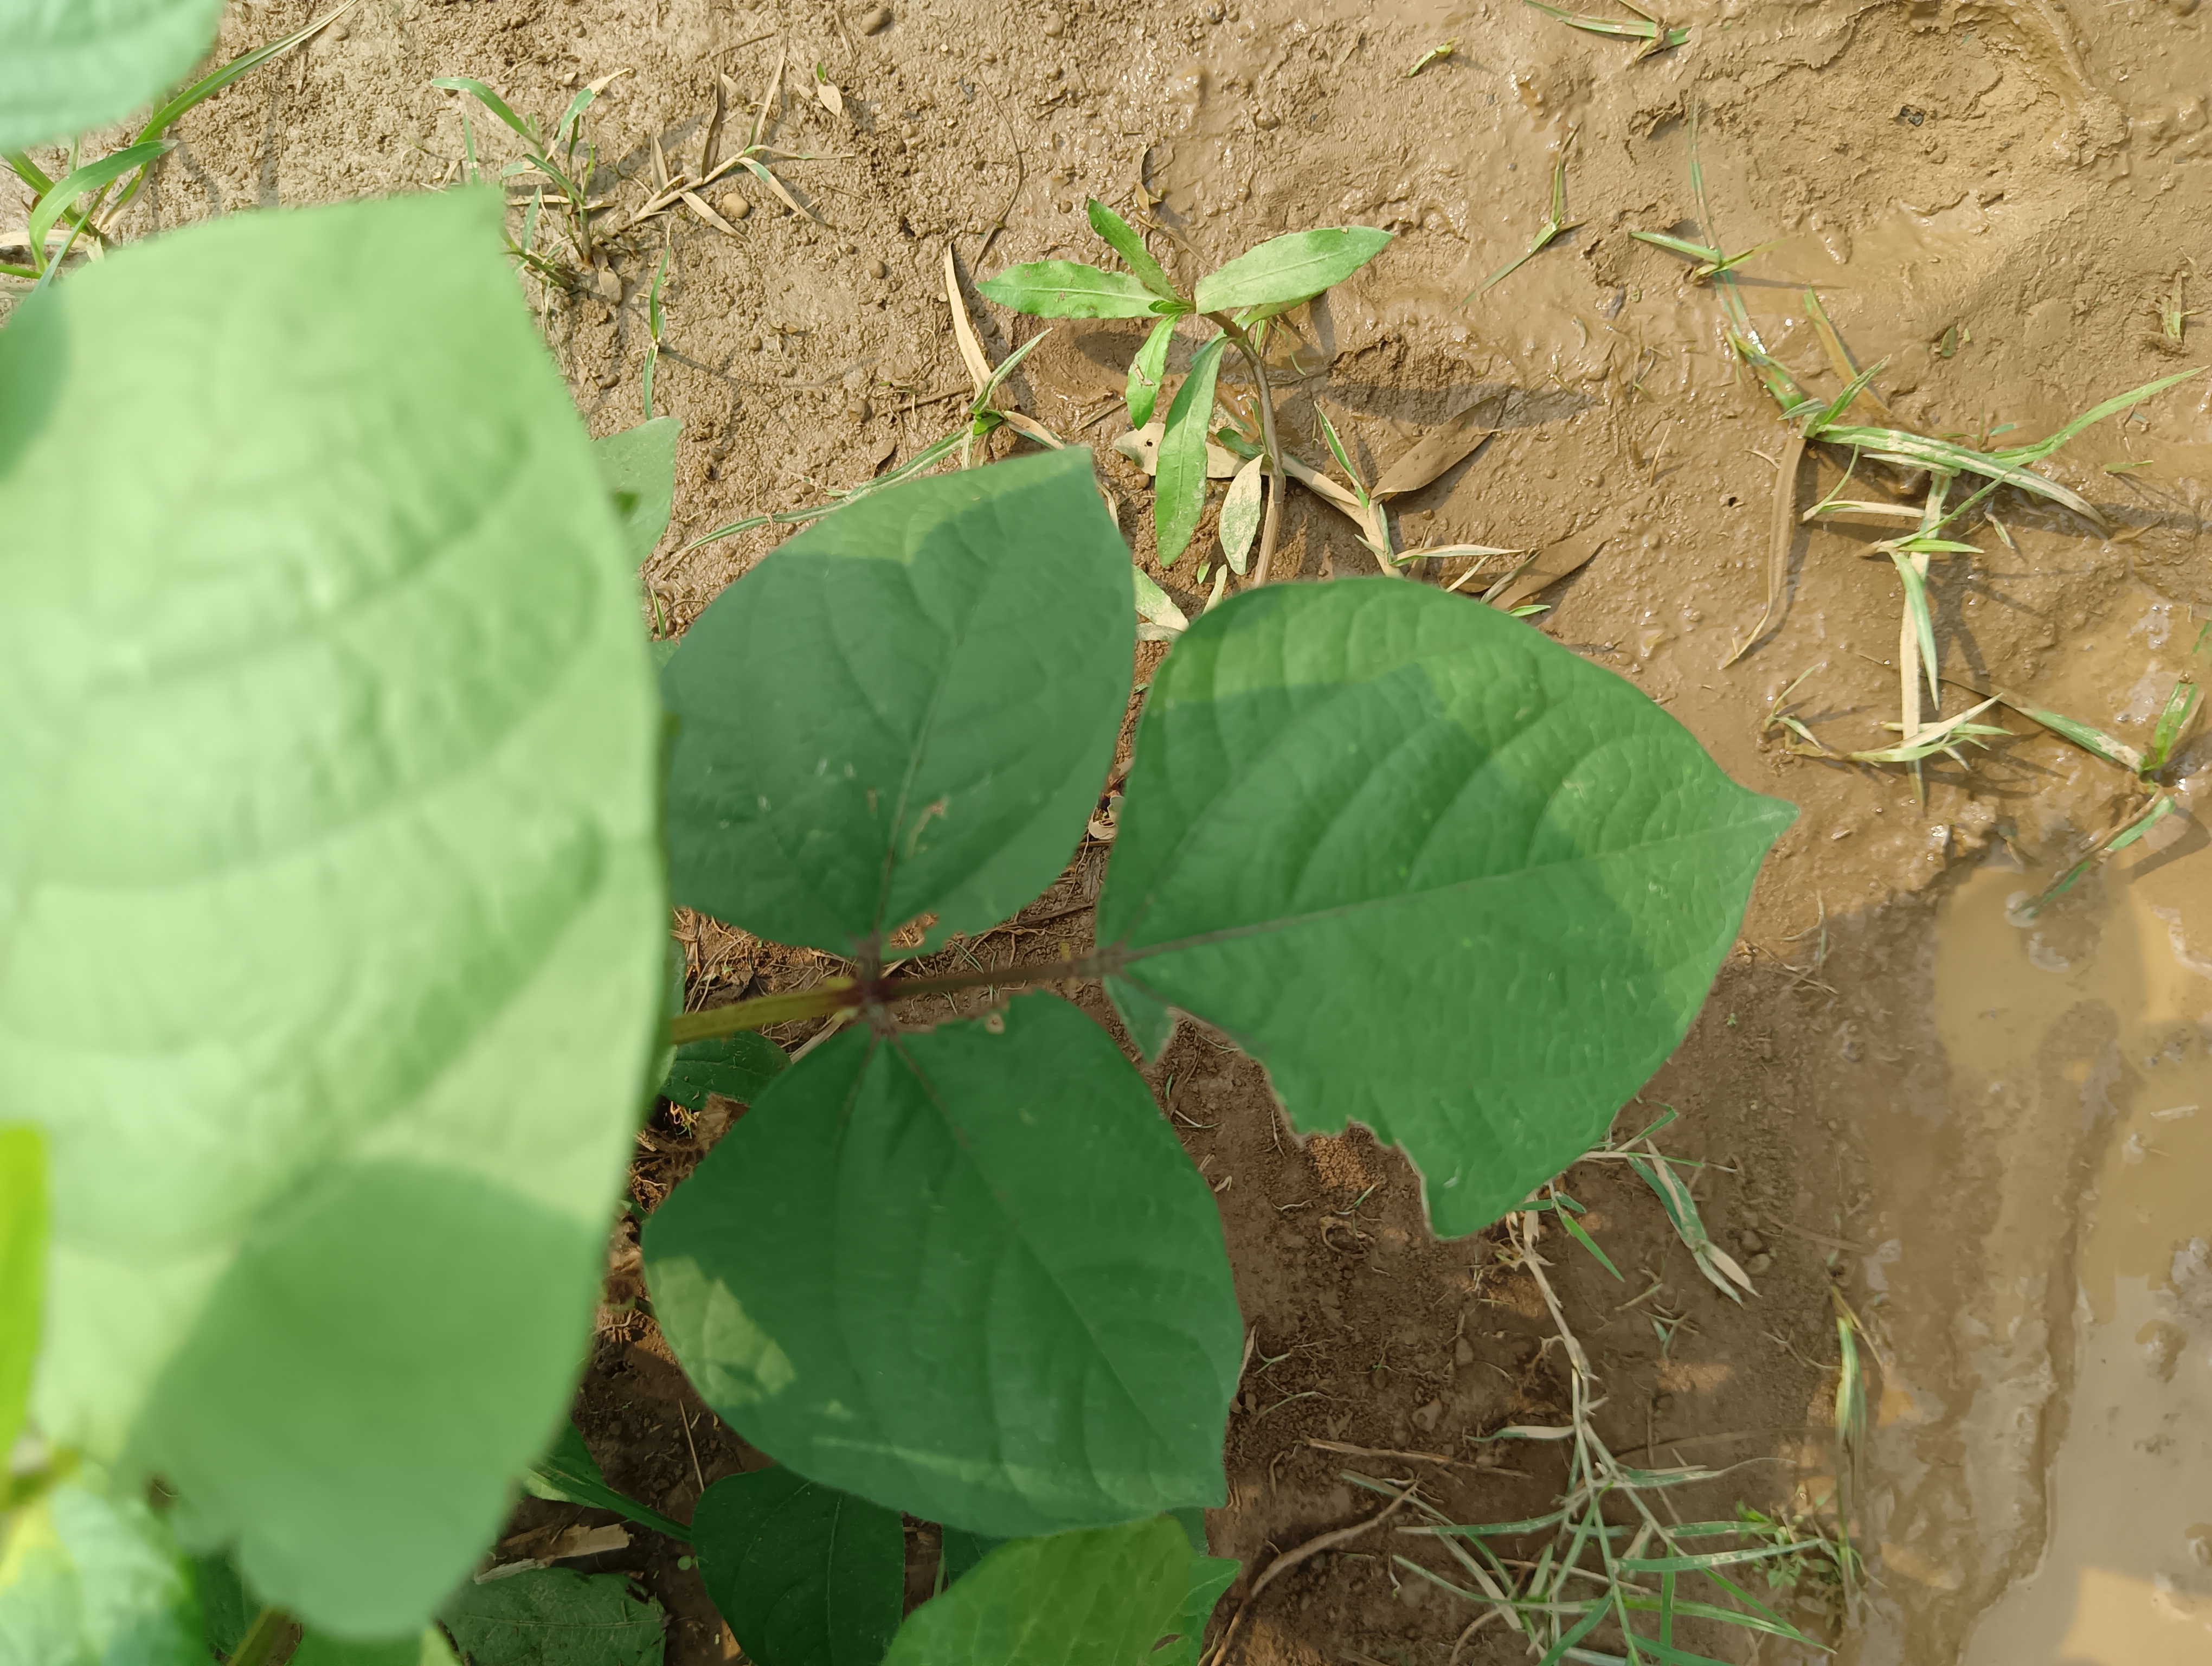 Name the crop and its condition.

mungbean, healthy
